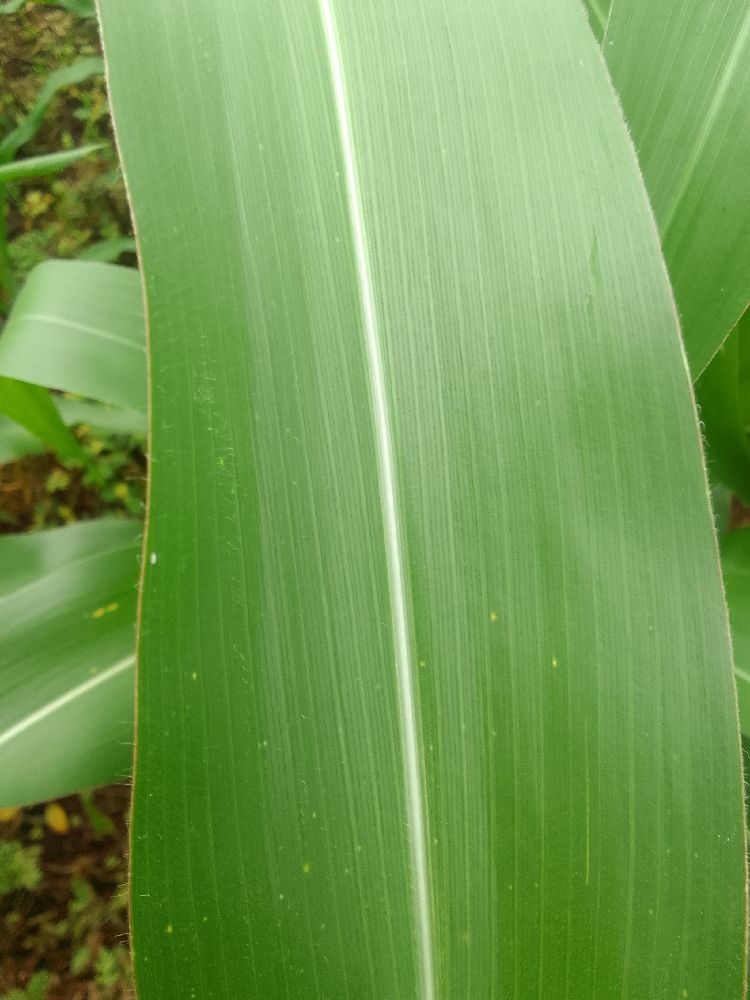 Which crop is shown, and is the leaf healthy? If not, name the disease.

maize, healthy
